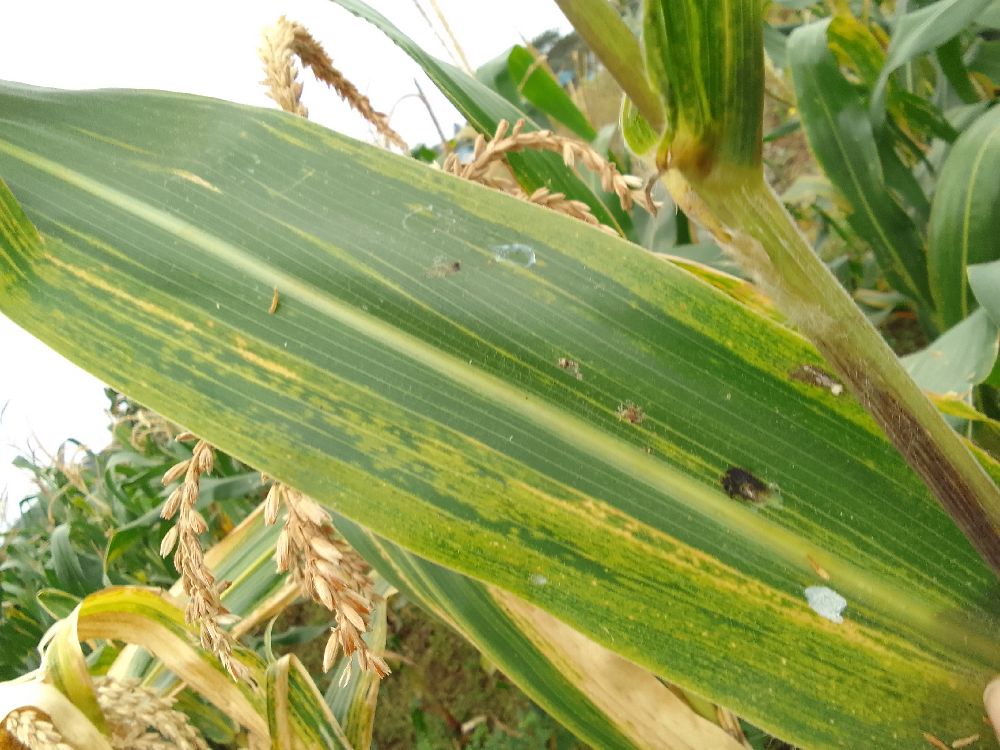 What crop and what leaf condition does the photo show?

maize, maize lethal necrosis
